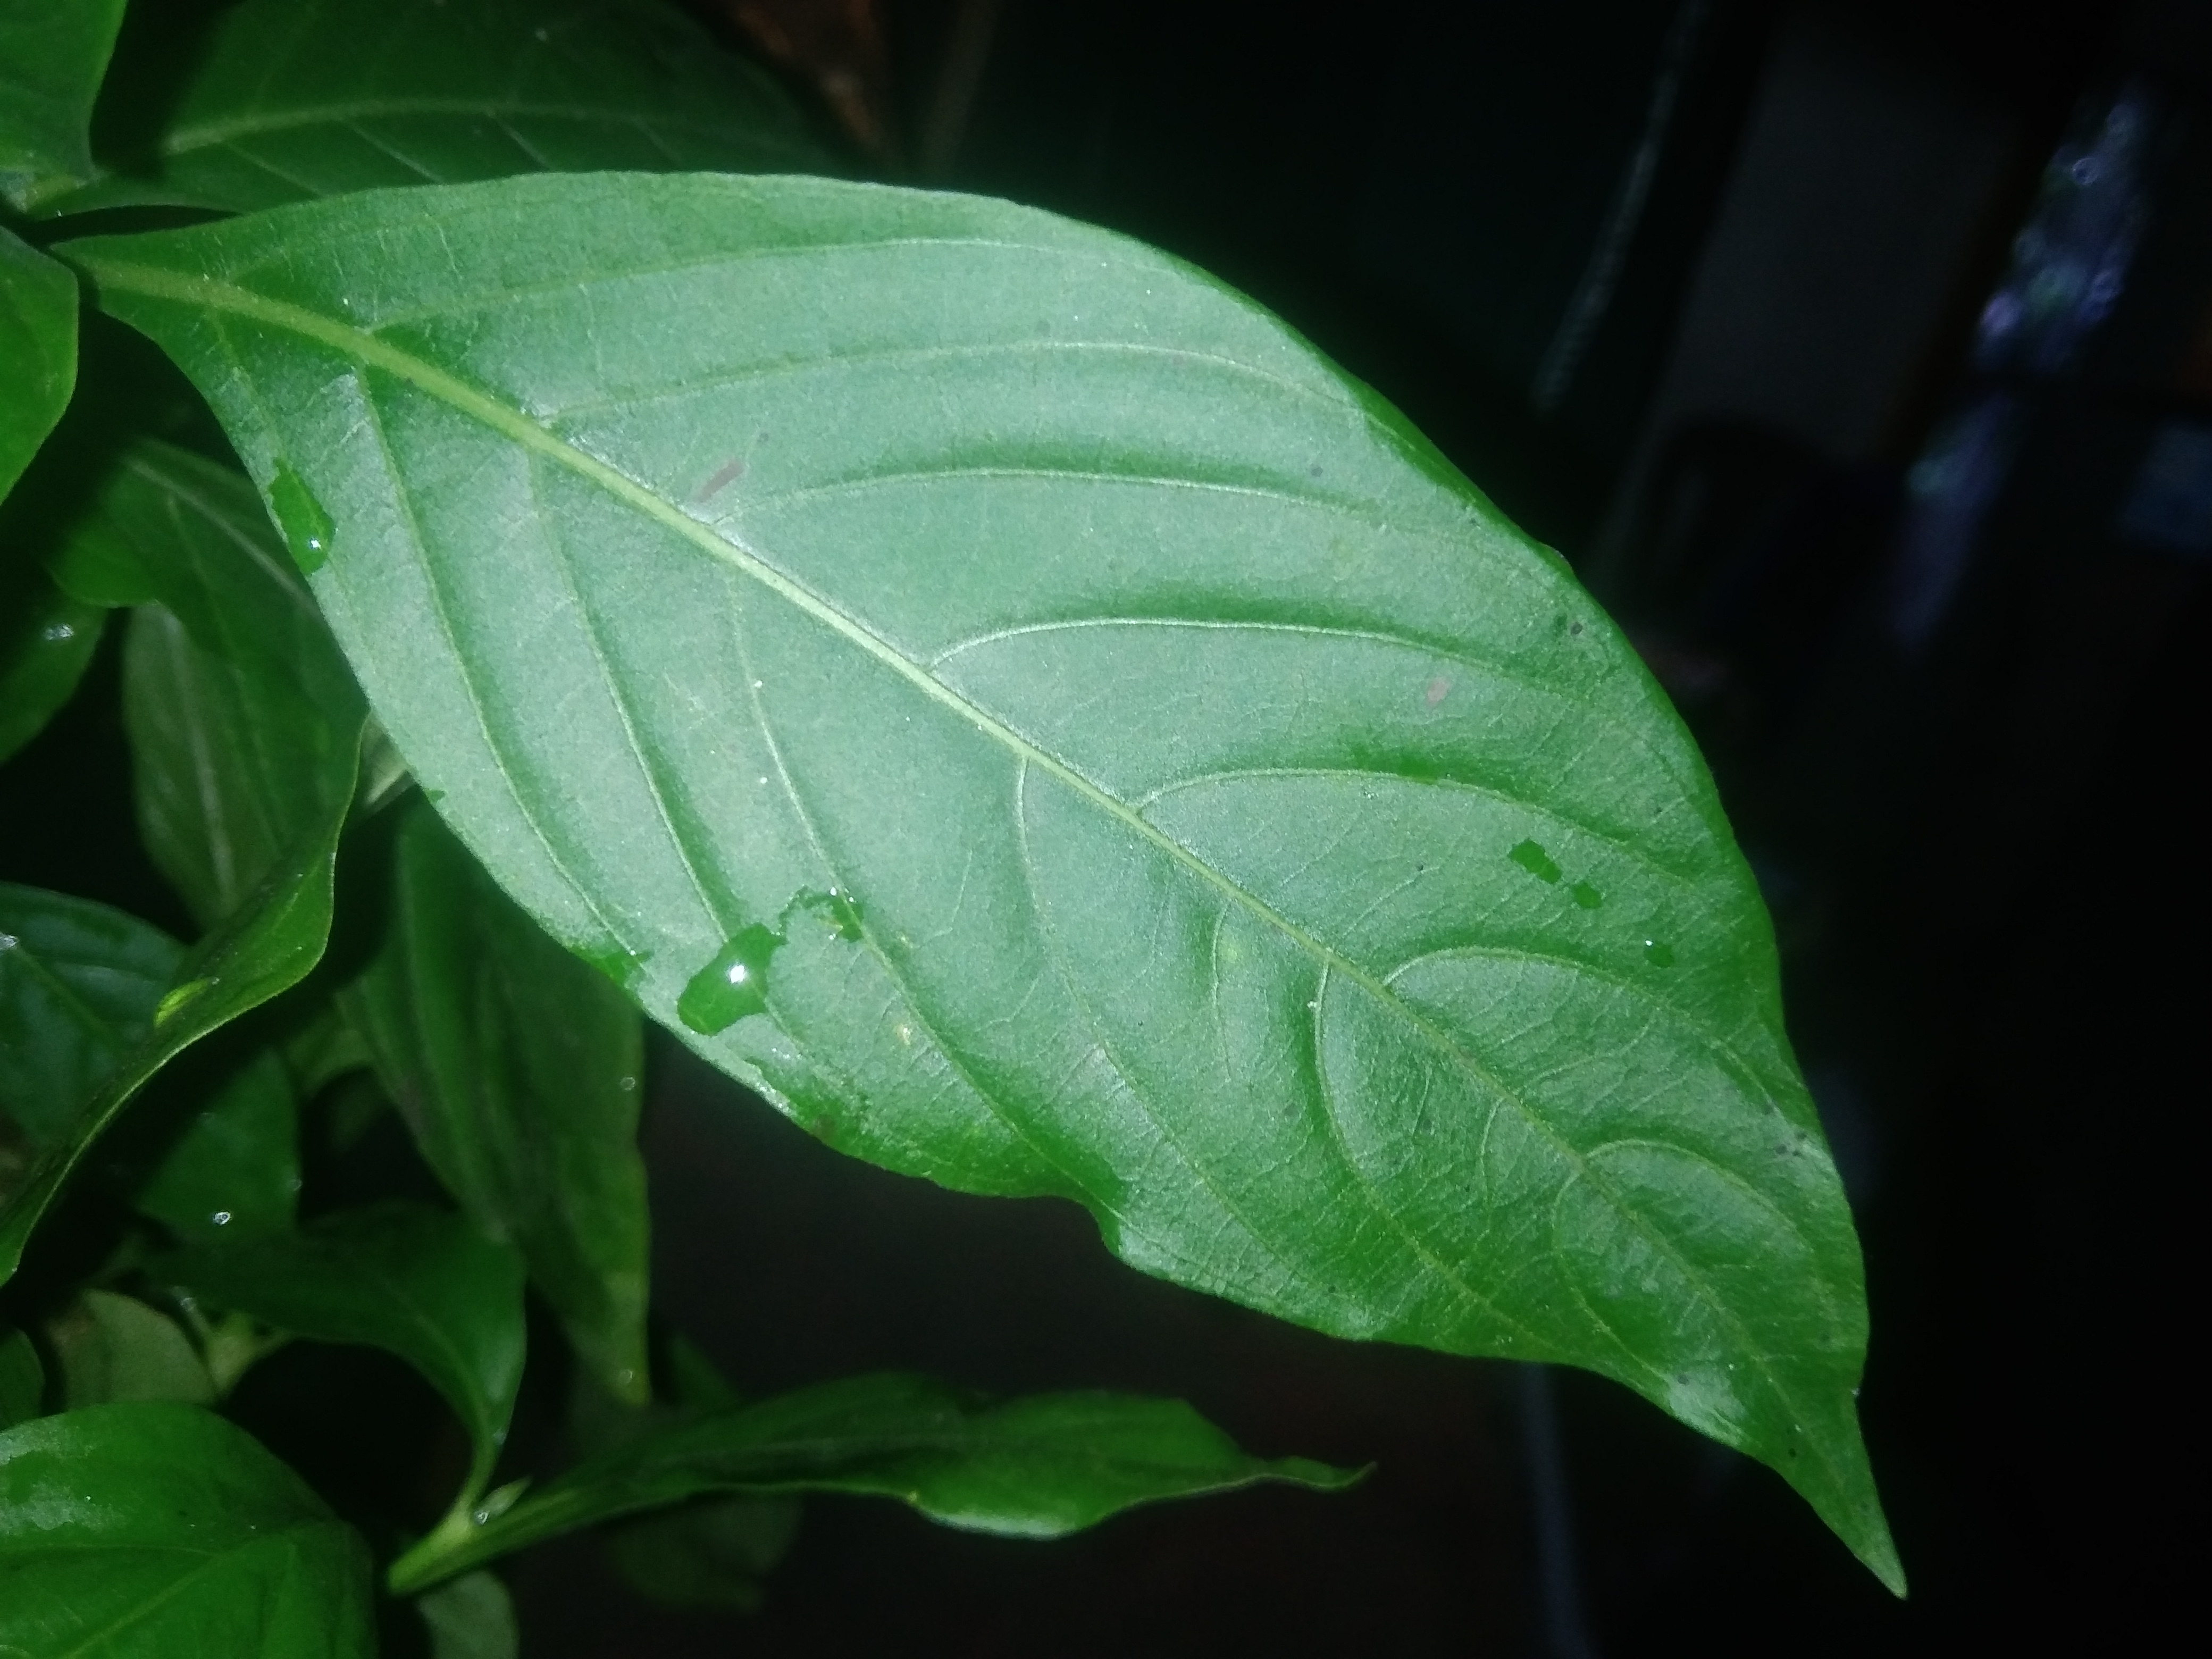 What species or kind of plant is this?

vasaka
